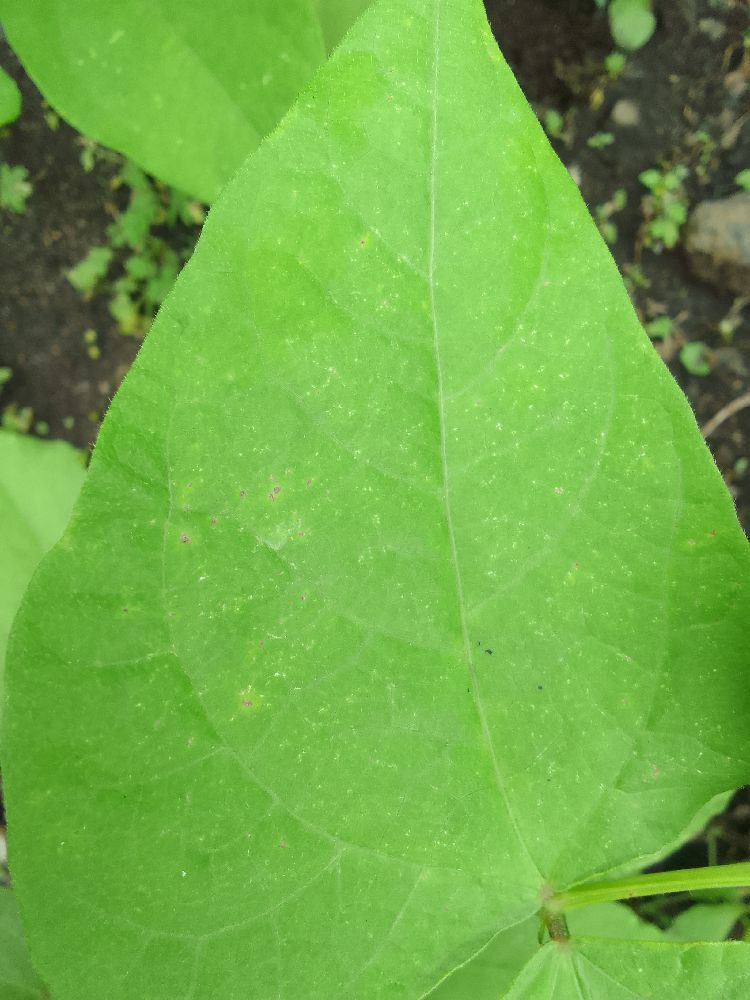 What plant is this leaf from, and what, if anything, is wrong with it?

common bean, healthy
